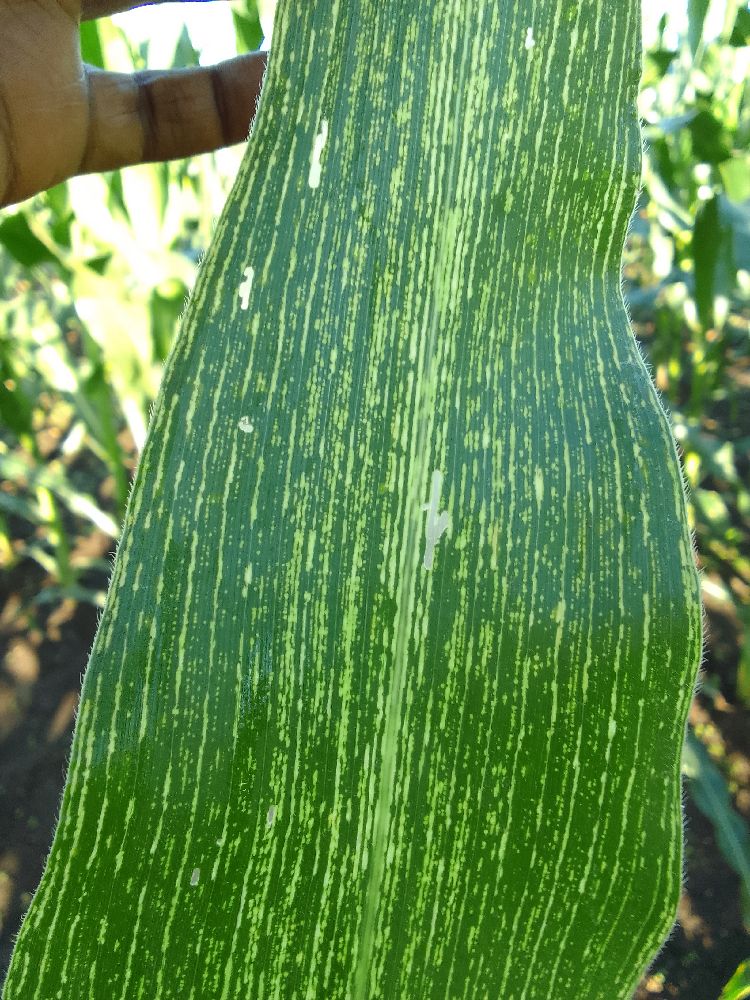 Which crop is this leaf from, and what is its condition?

maize, maize streak virus
